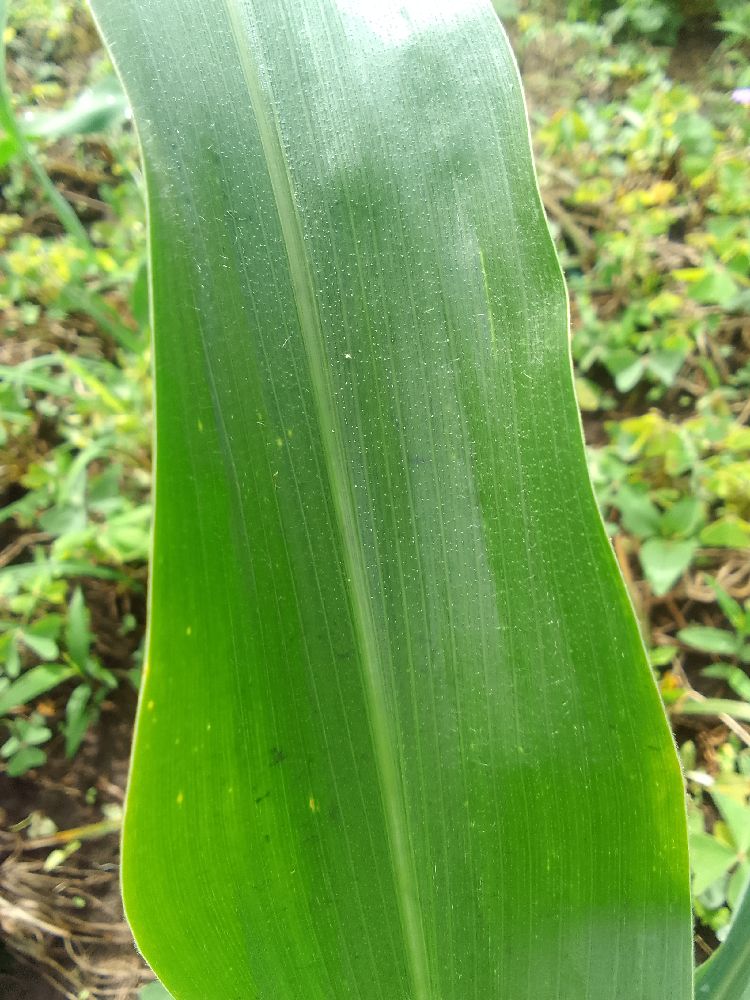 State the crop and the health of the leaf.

maize, healthy
